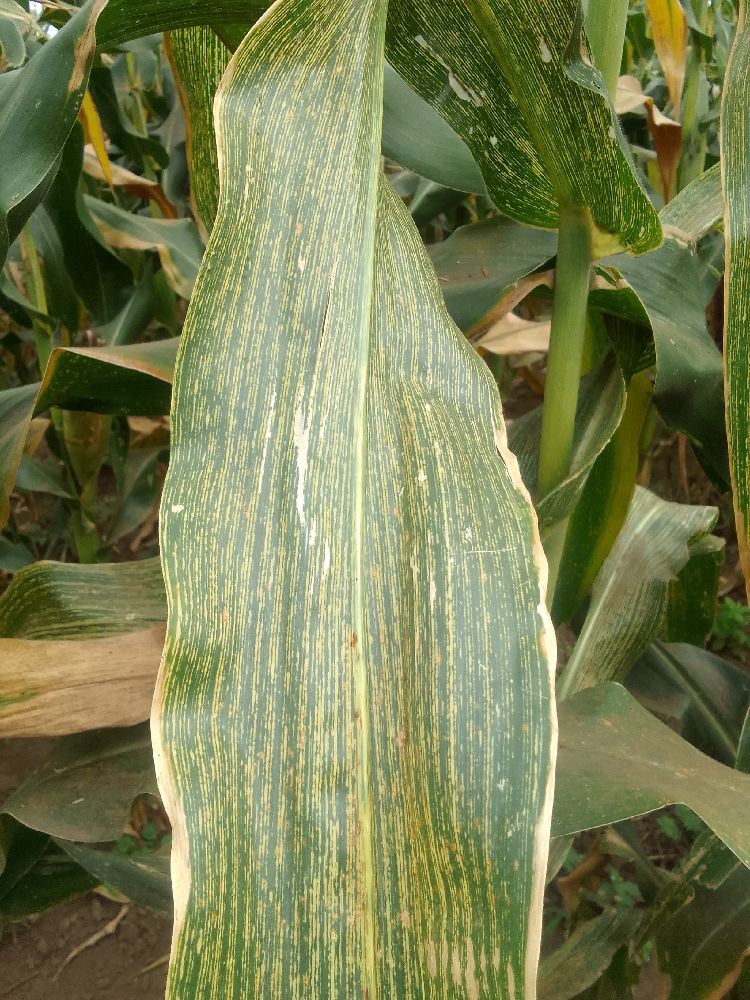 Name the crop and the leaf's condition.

maize, maize streak virus
